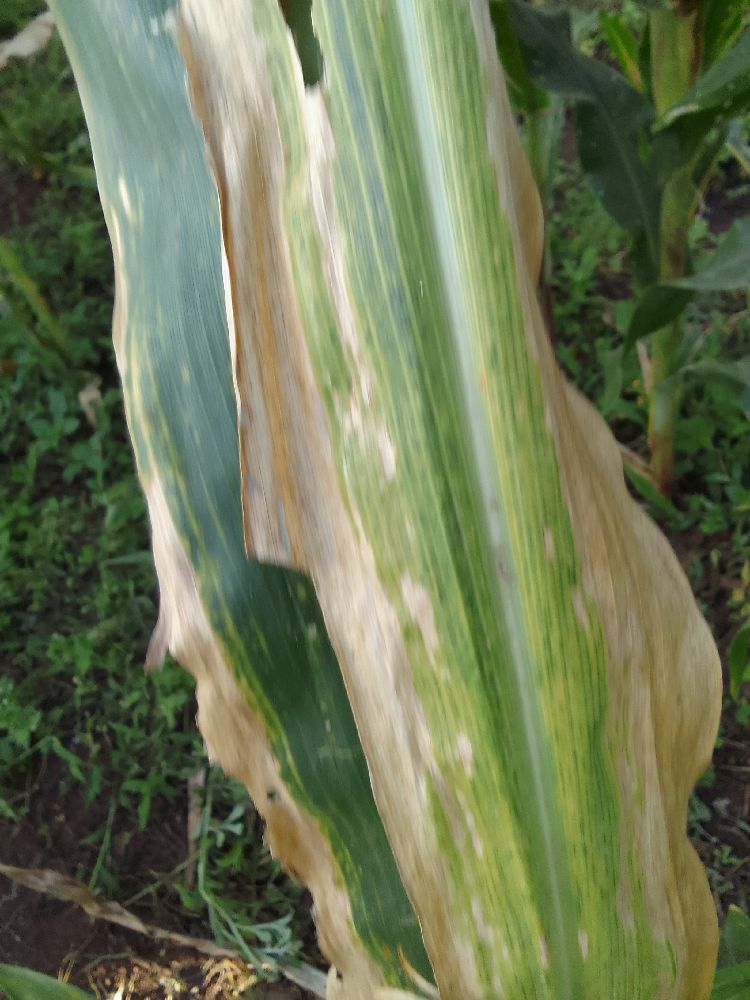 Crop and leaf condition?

maize, maize lethal necrosis
